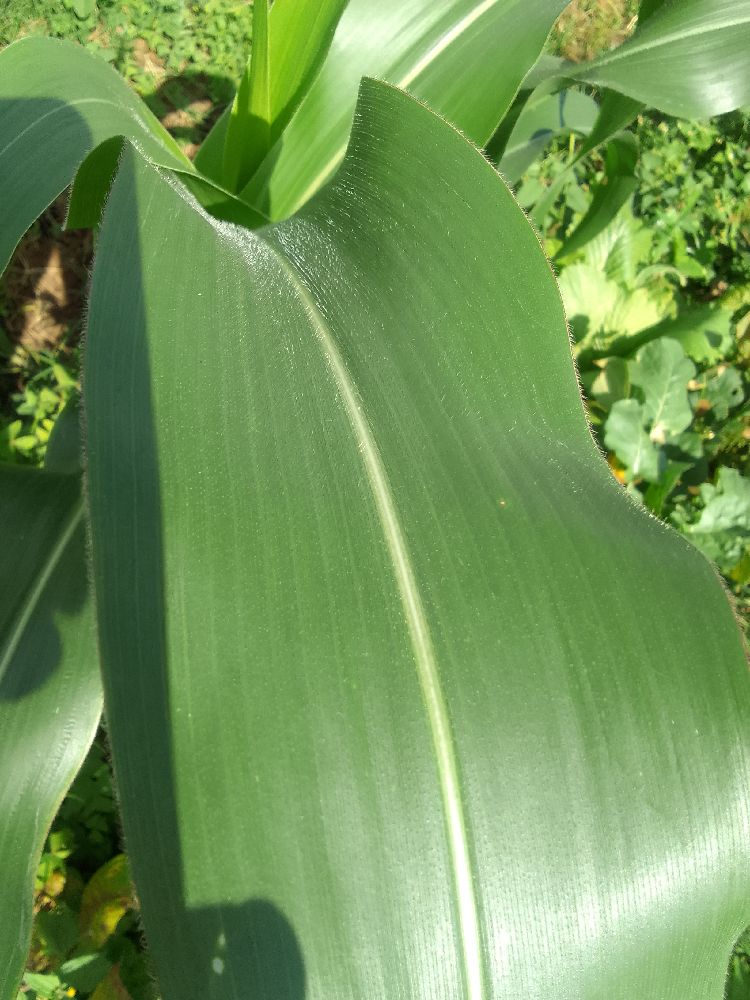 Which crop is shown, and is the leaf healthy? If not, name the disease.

maize, healthy
